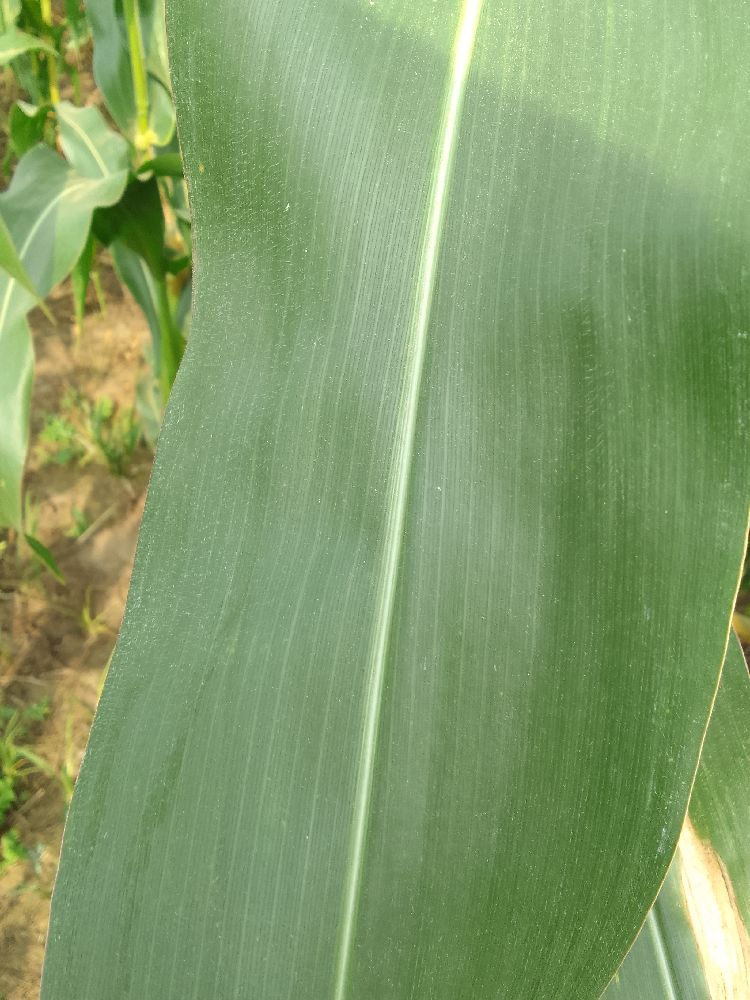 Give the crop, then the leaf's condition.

maize, healthy
